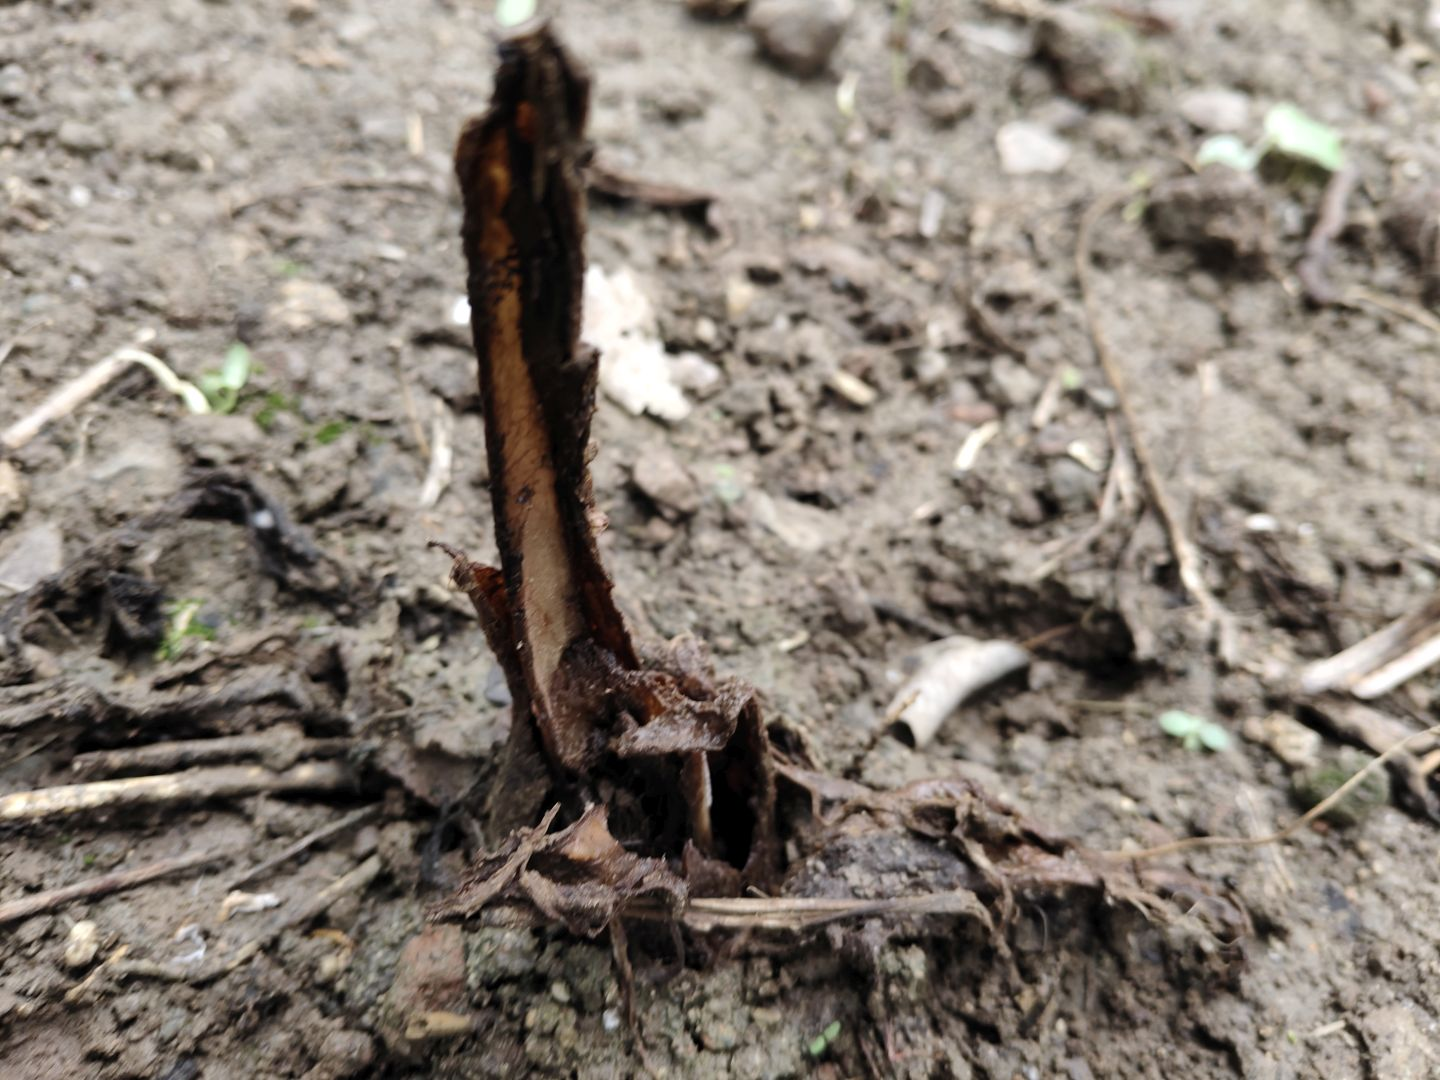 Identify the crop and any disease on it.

taro, root rot
